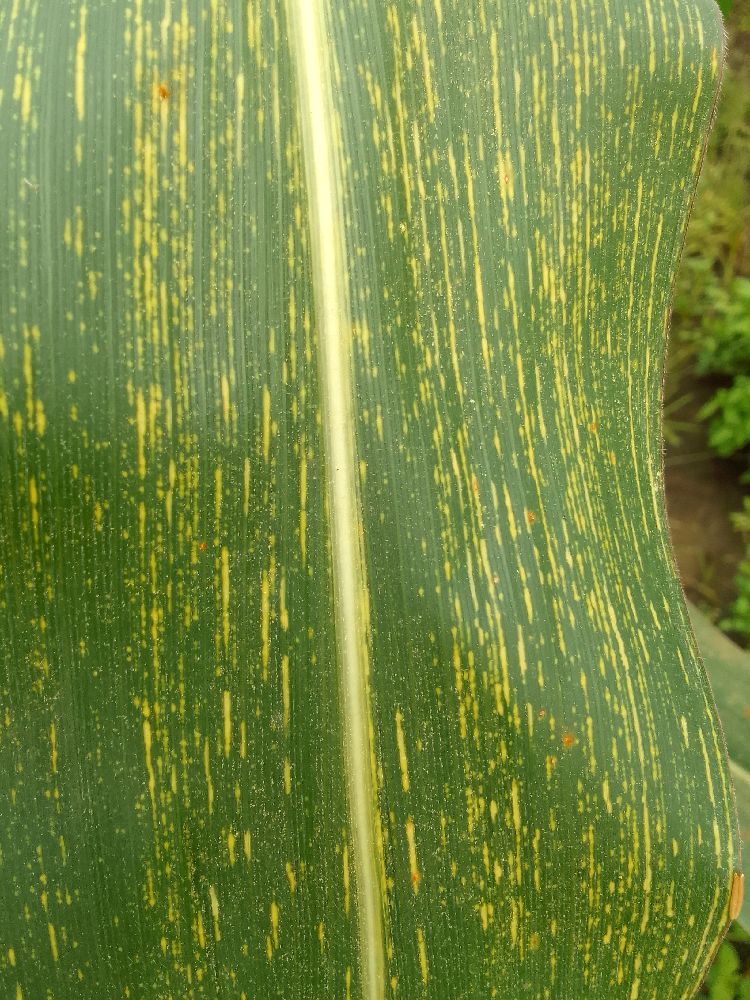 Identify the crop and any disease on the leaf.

maize, maize streak virus
